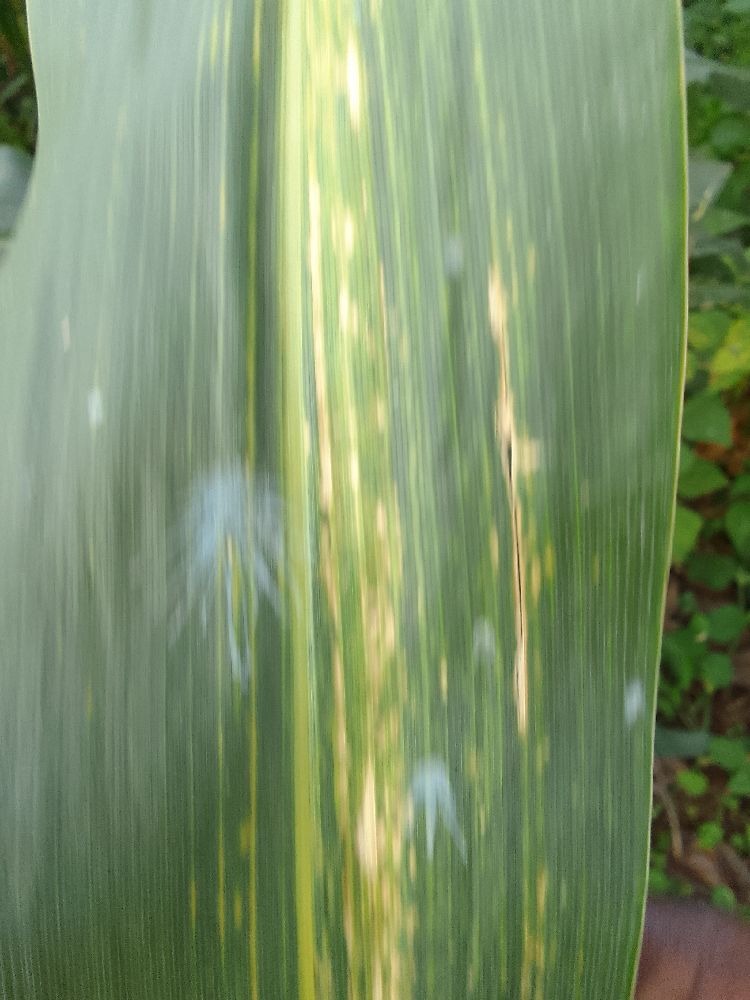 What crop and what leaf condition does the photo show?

maize, maize lethal necrosis
